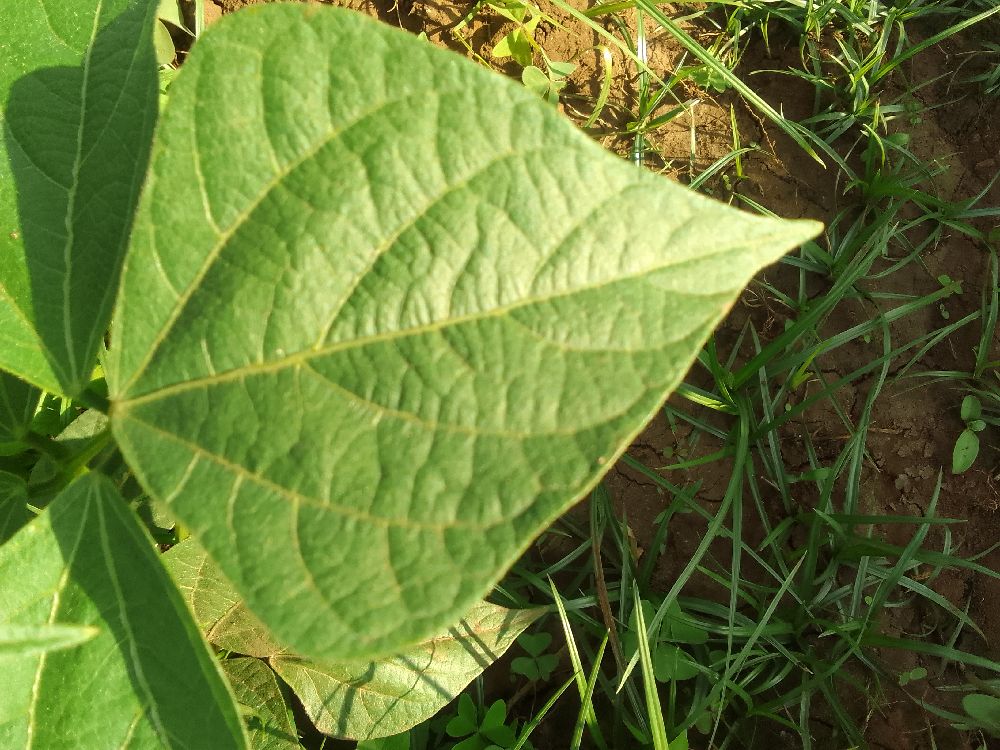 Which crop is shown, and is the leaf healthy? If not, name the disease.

common bean, healthy
